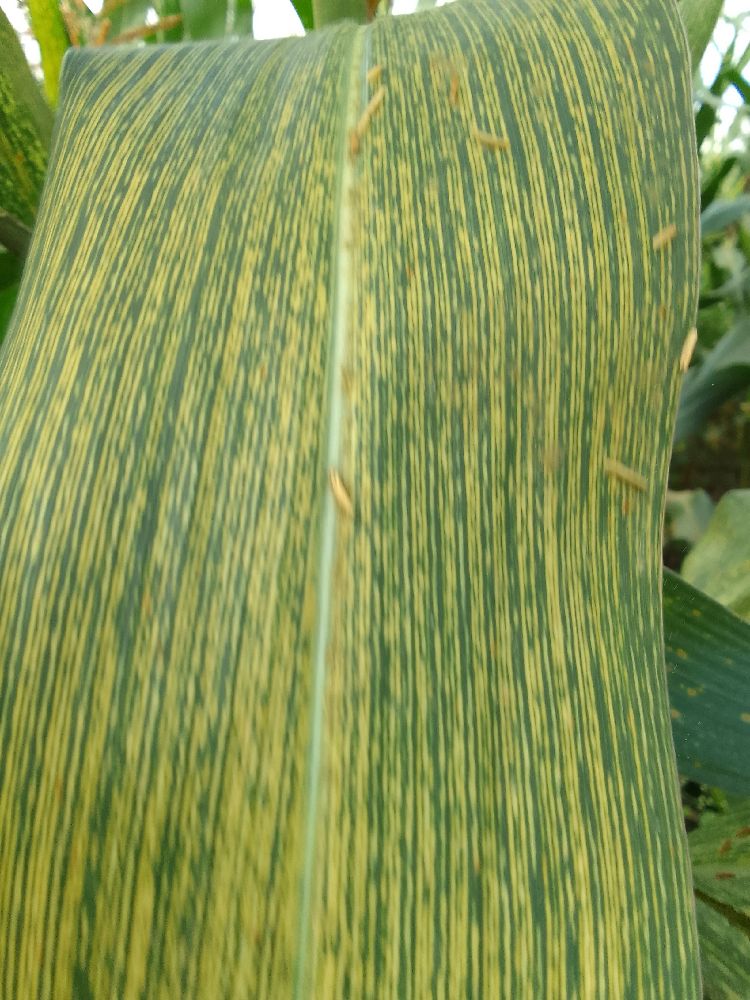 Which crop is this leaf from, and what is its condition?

maize, maize streak virus
